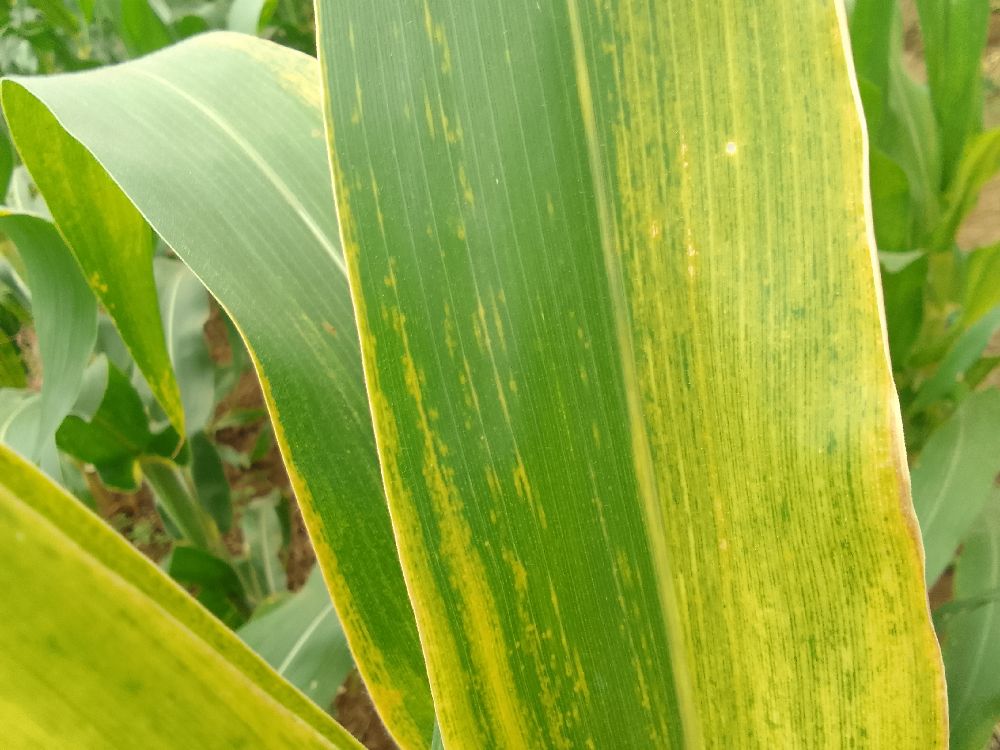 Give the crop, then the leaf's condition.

maize, maize lethal necrosis
